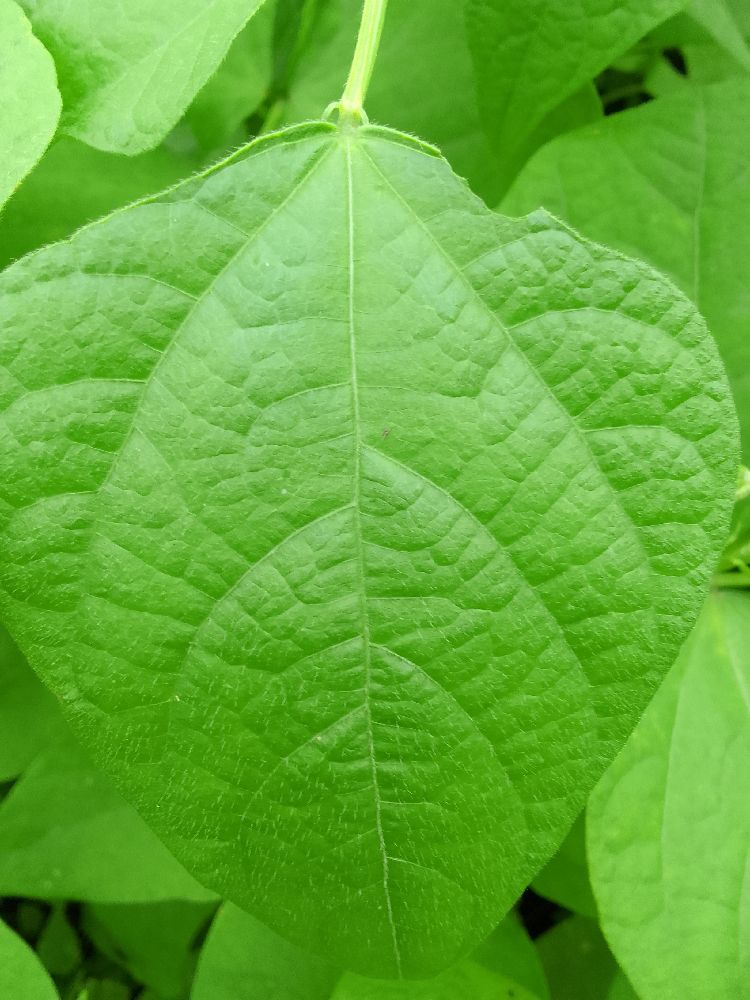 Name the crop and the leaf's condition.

common bean, healthy
